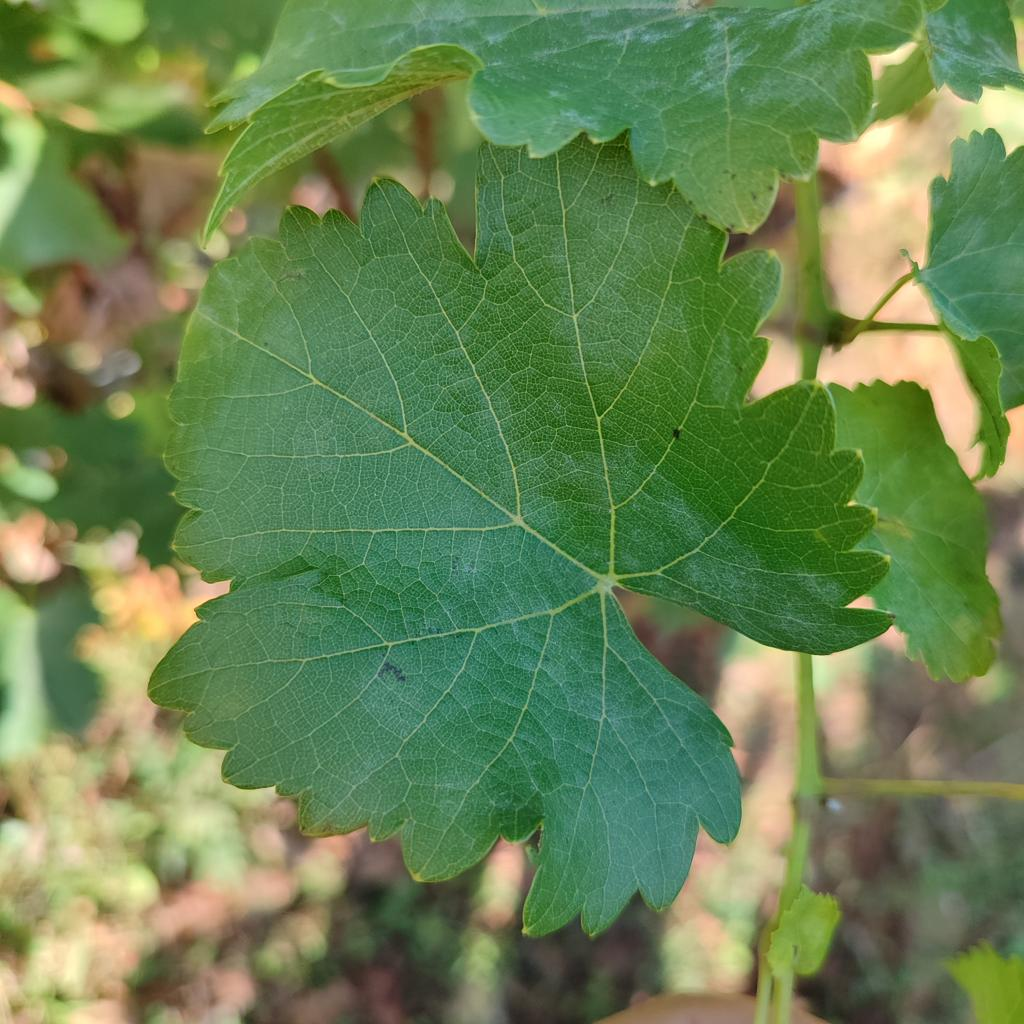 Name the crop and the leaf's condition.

grapevine, powdery mildew
